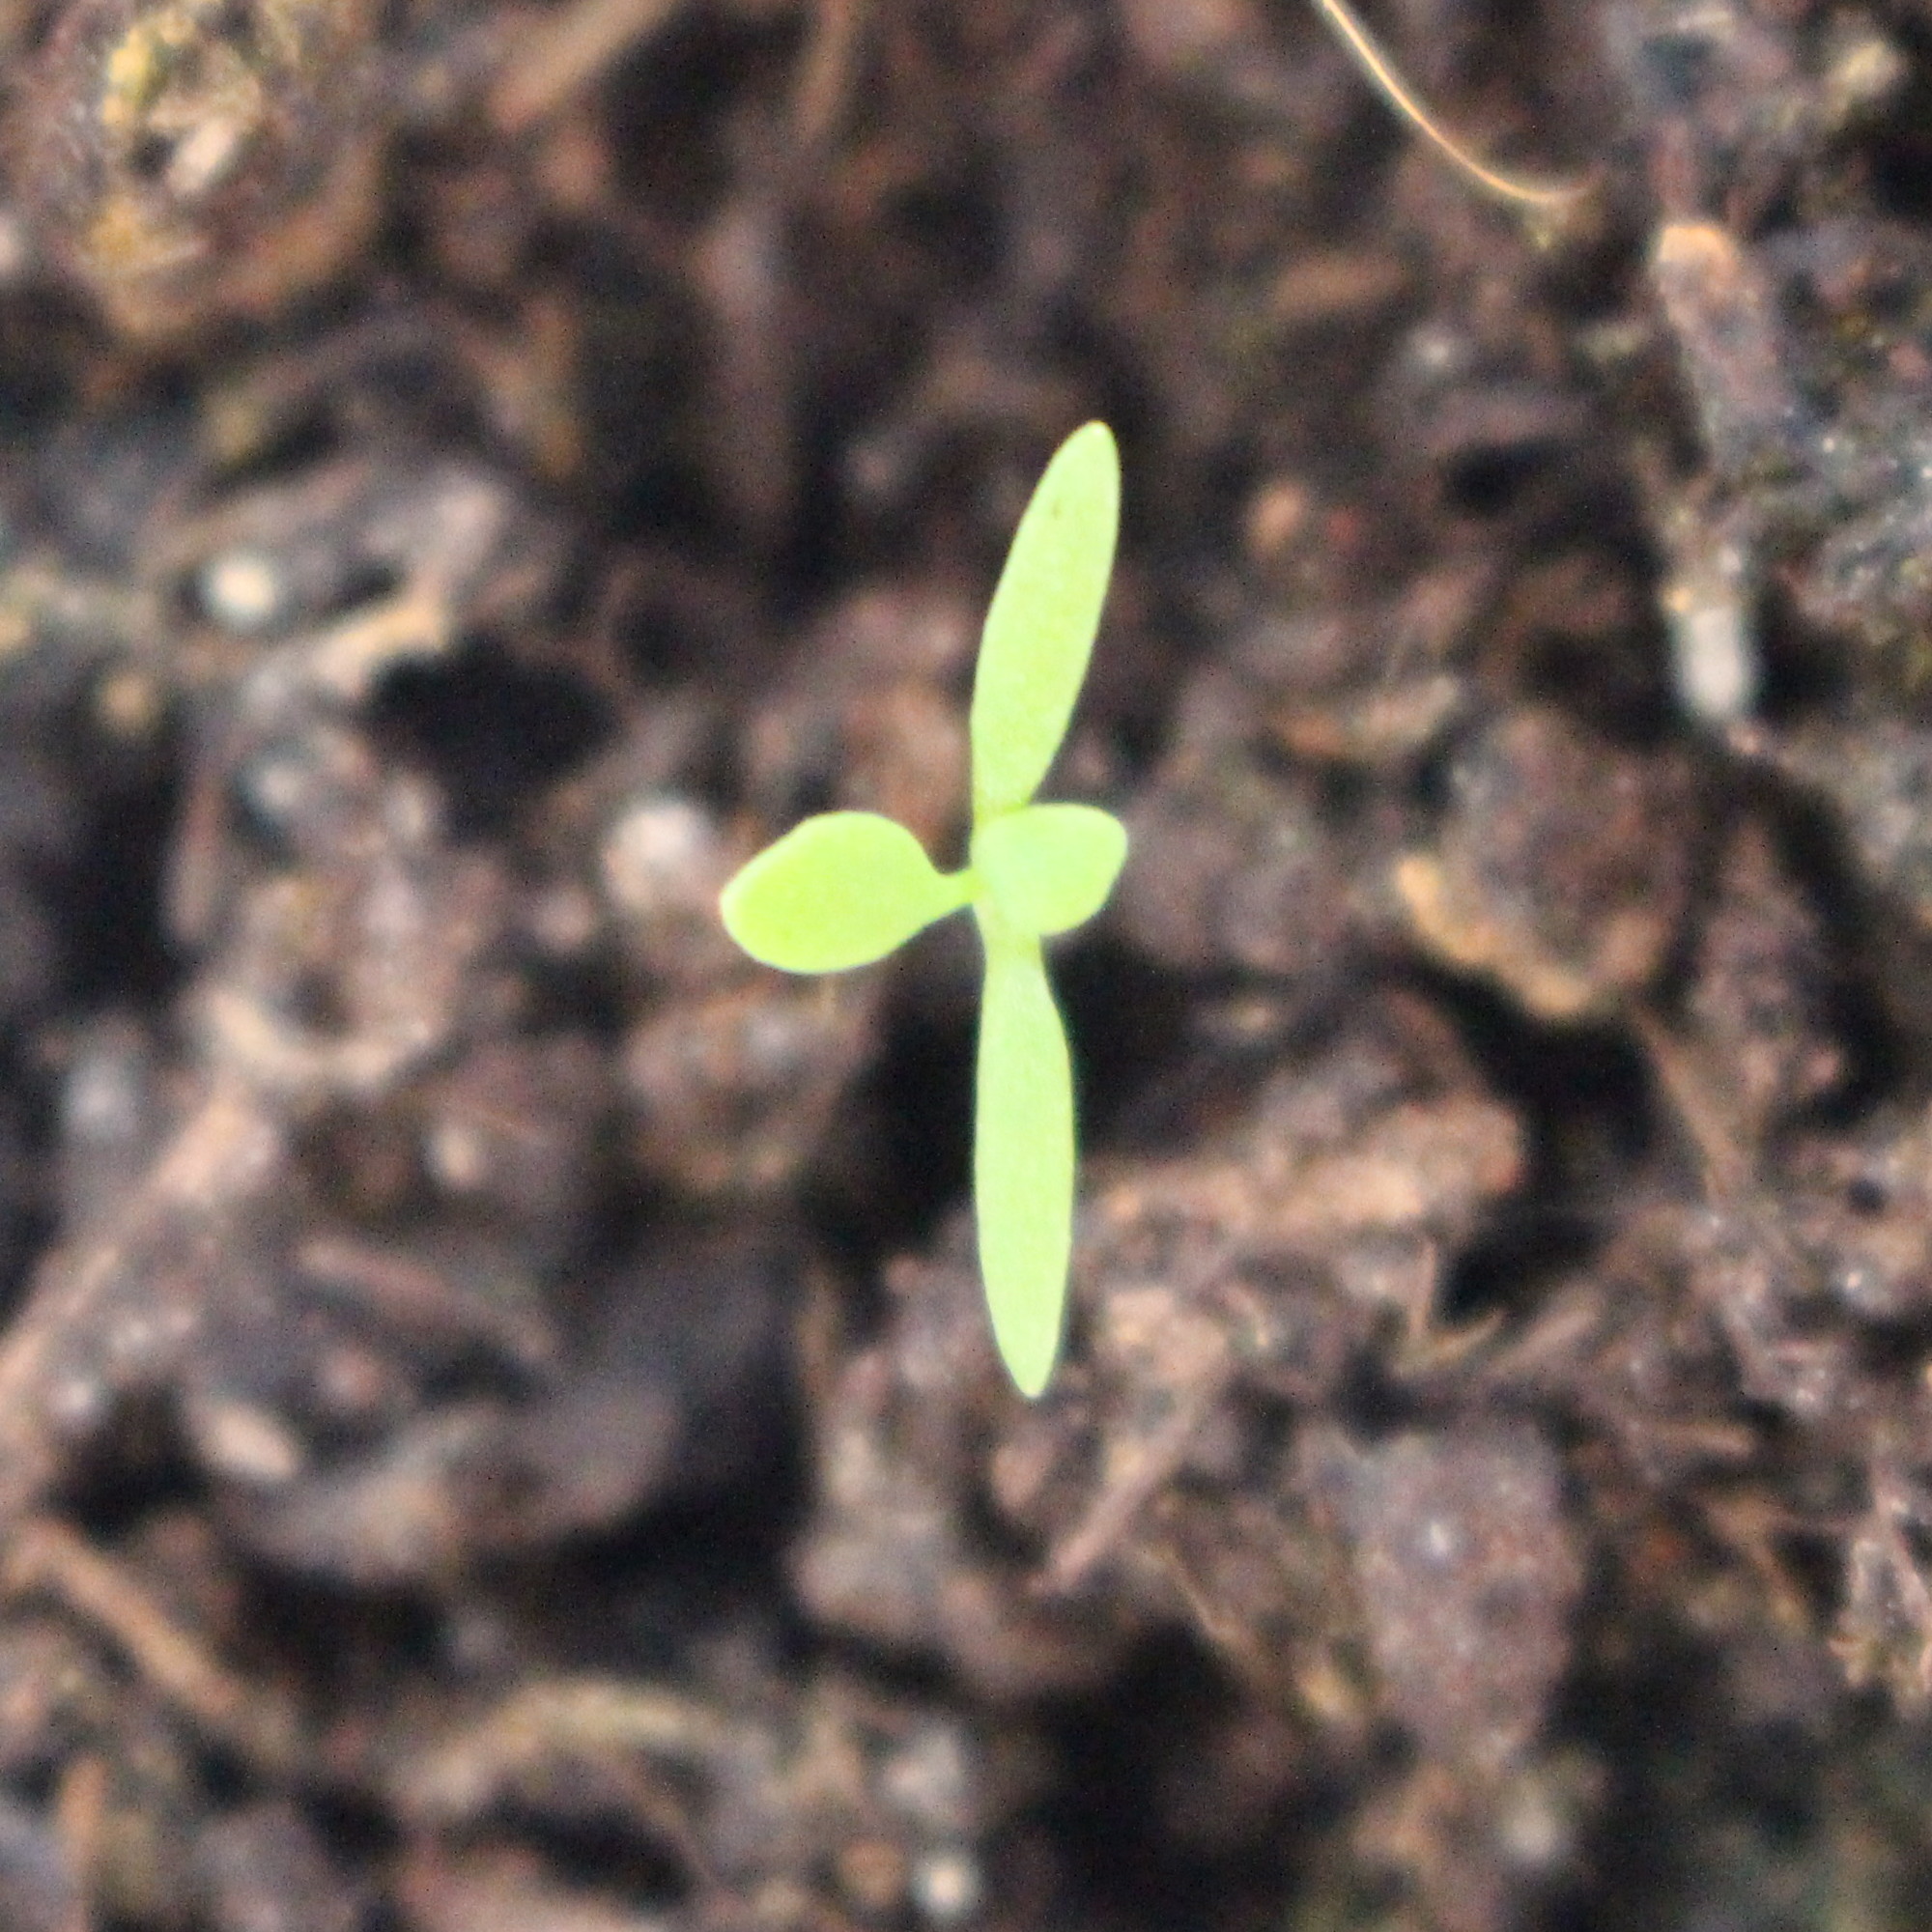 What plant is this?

Papaver rhoeas
